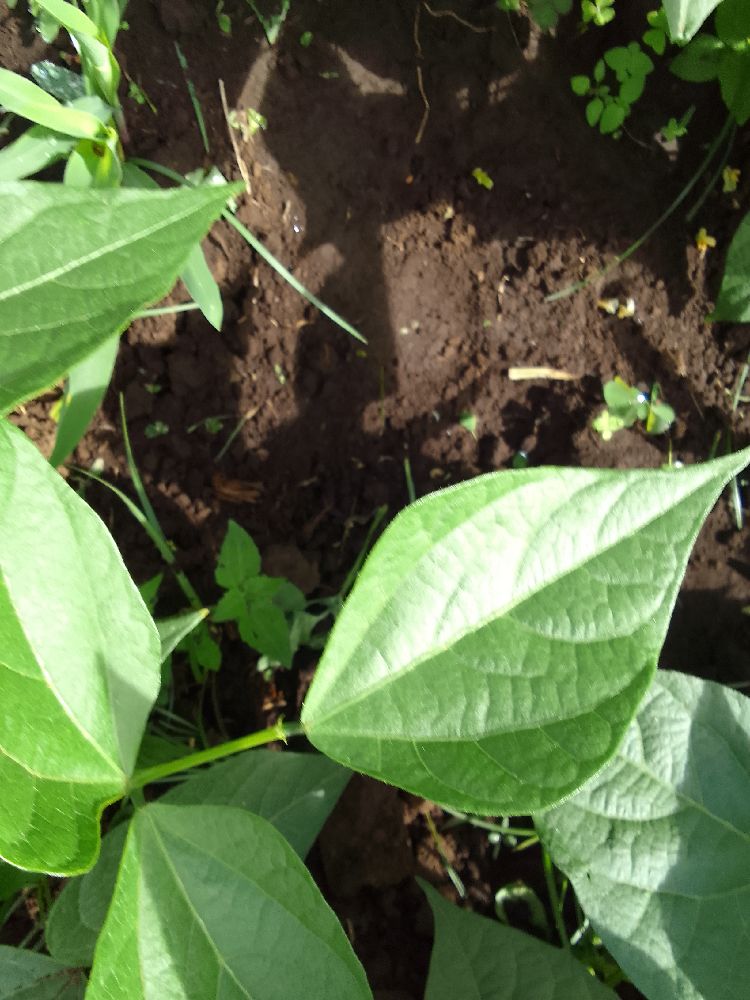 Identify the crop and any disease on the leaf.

common bean, healthy
